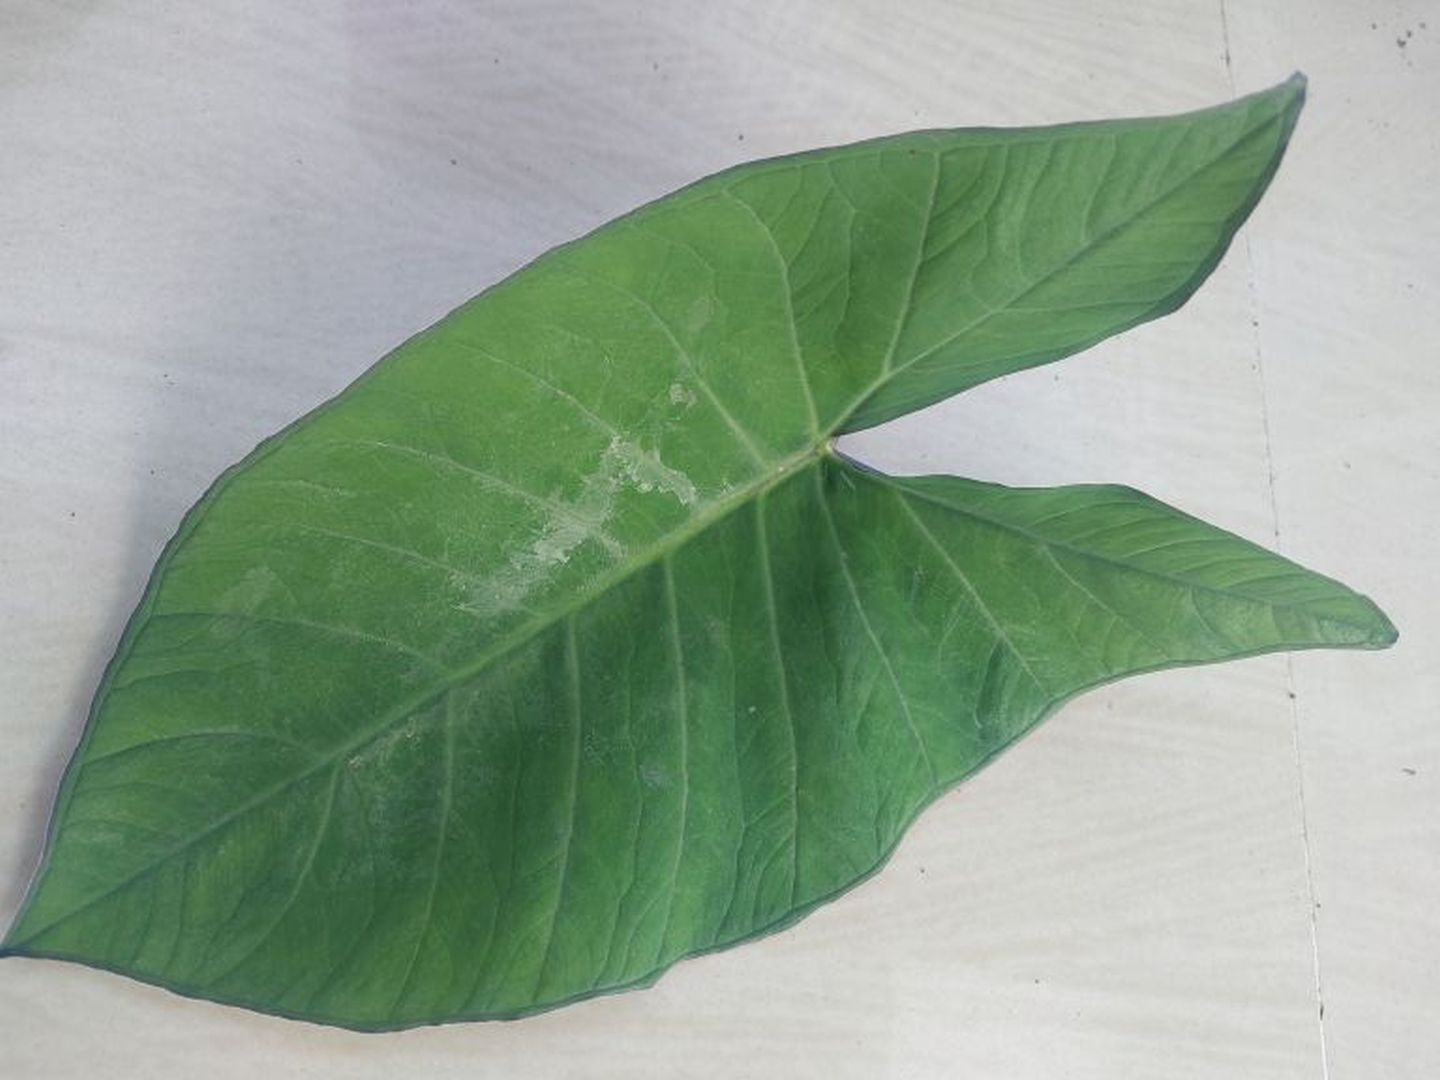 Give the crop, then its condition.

taro, healthy
